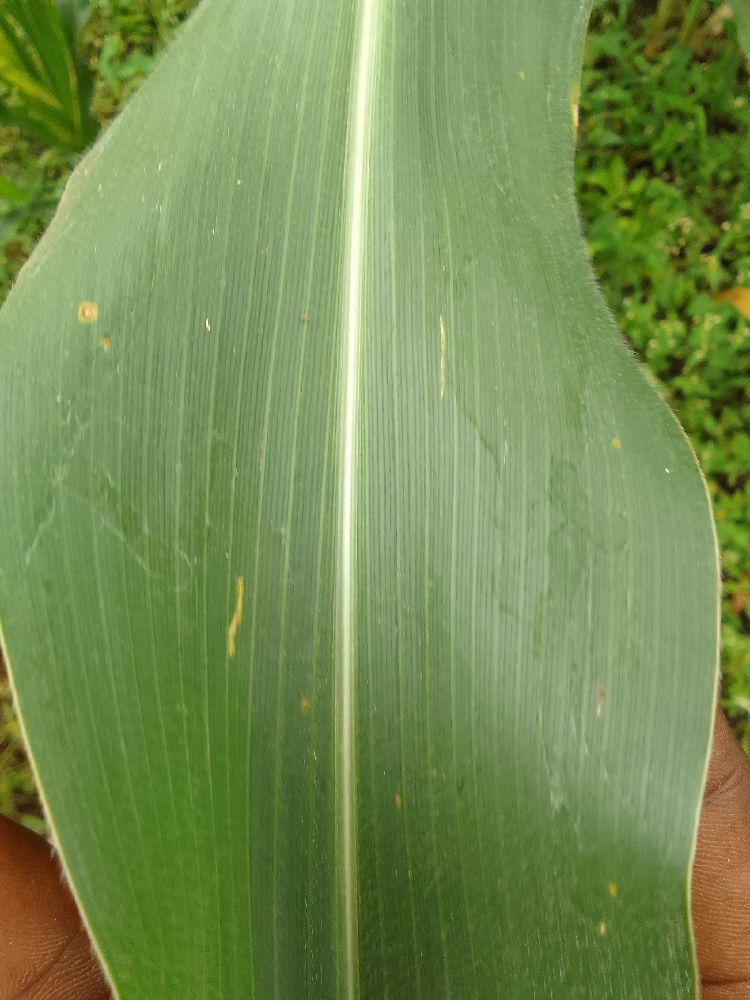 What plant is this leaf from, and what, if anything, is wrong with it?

maize, healthy
